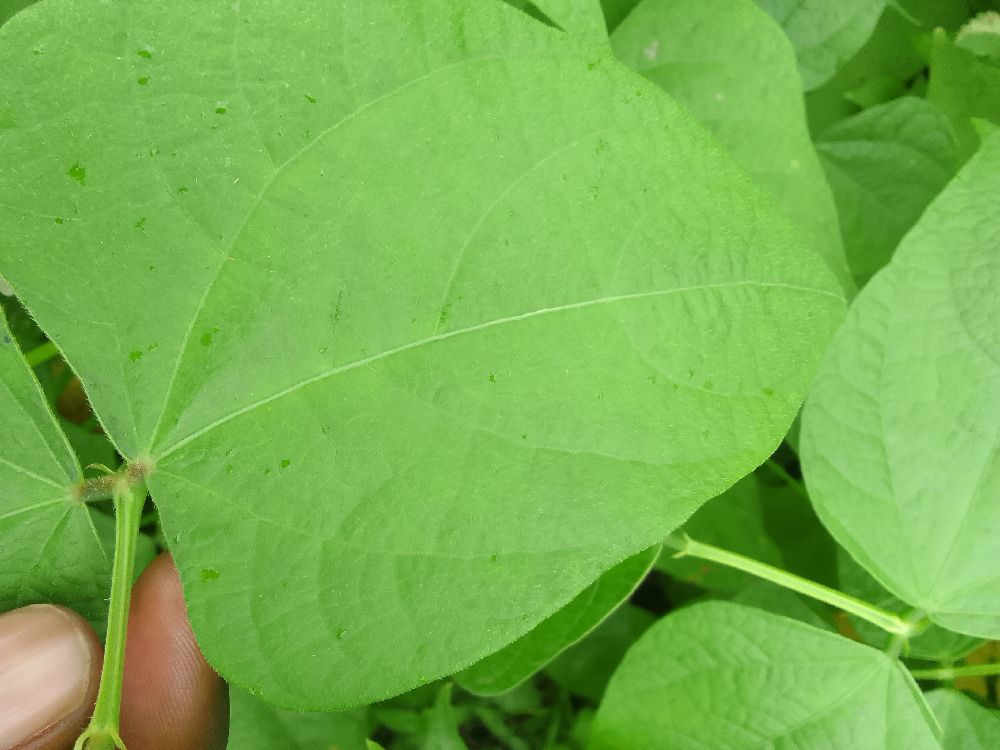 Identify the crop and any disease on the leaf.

common bean, healthy
